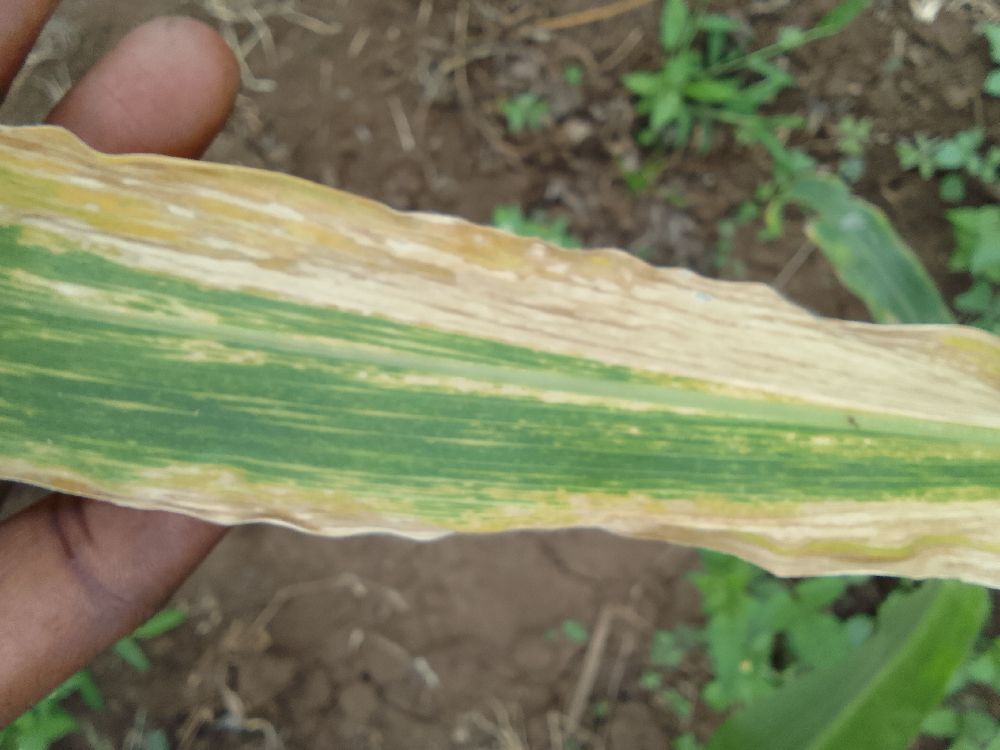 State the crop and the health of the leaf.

maize, maize lethal necrosis
